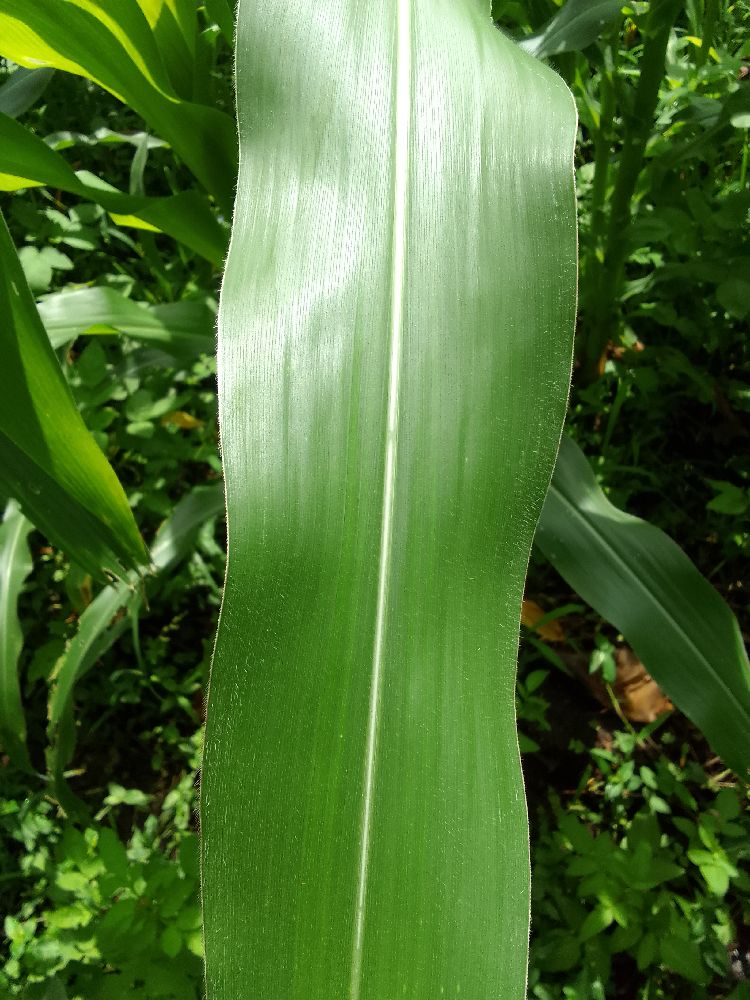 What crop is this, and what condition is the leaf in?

maize, healthy
